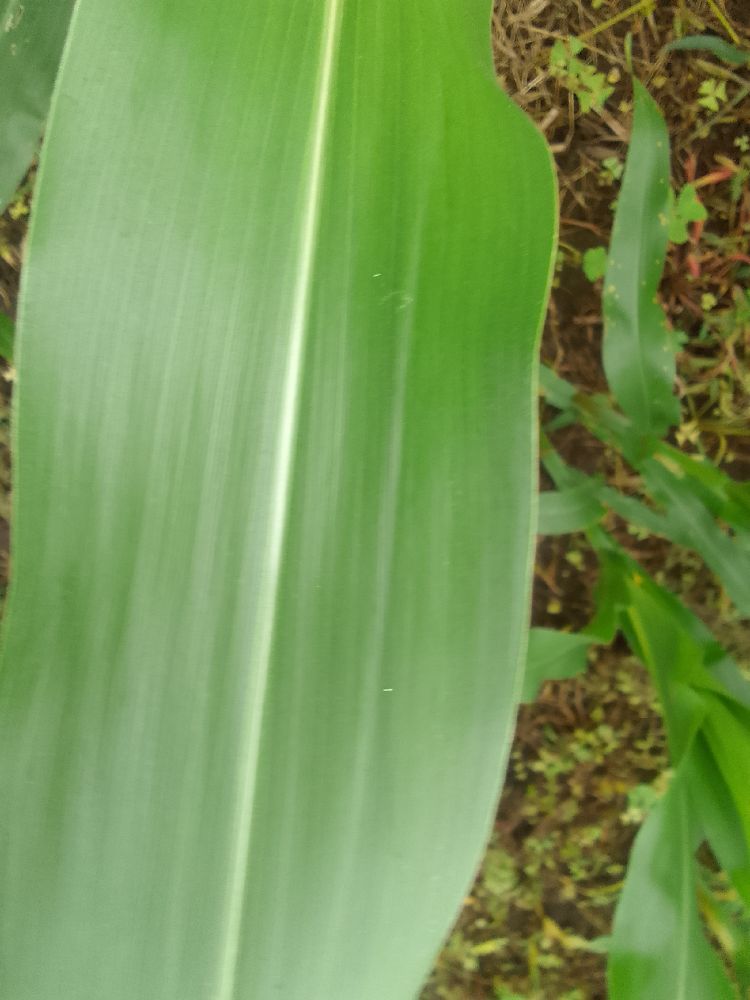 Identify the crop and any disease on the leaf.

maize, healthy
